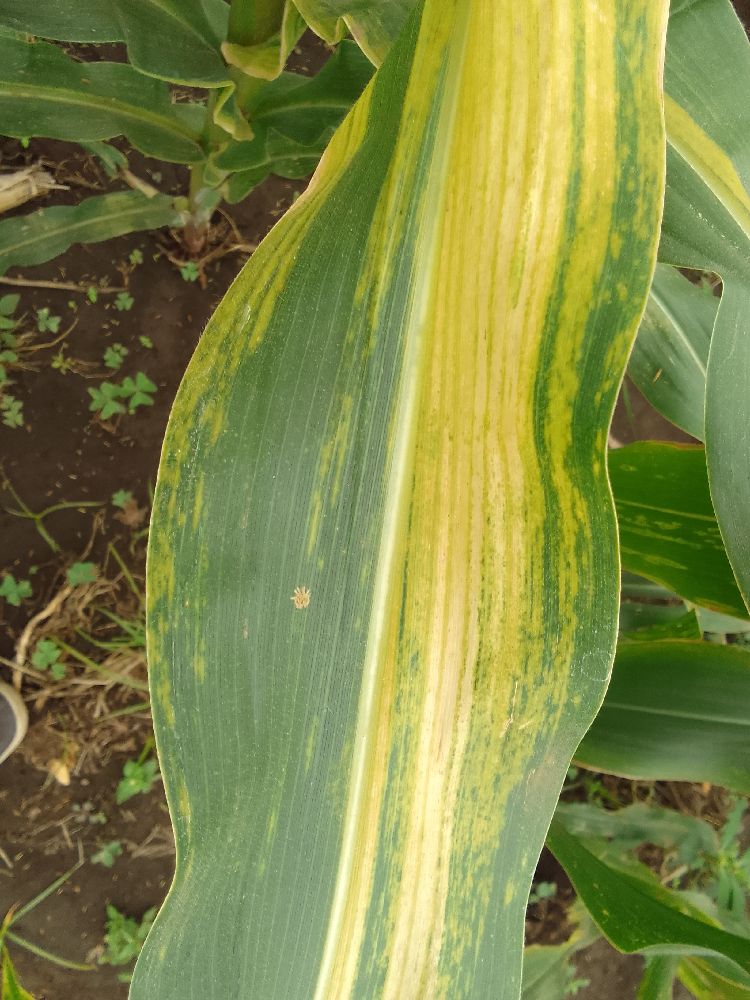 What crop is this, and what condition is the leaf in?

maize, maize lethal necrosis
